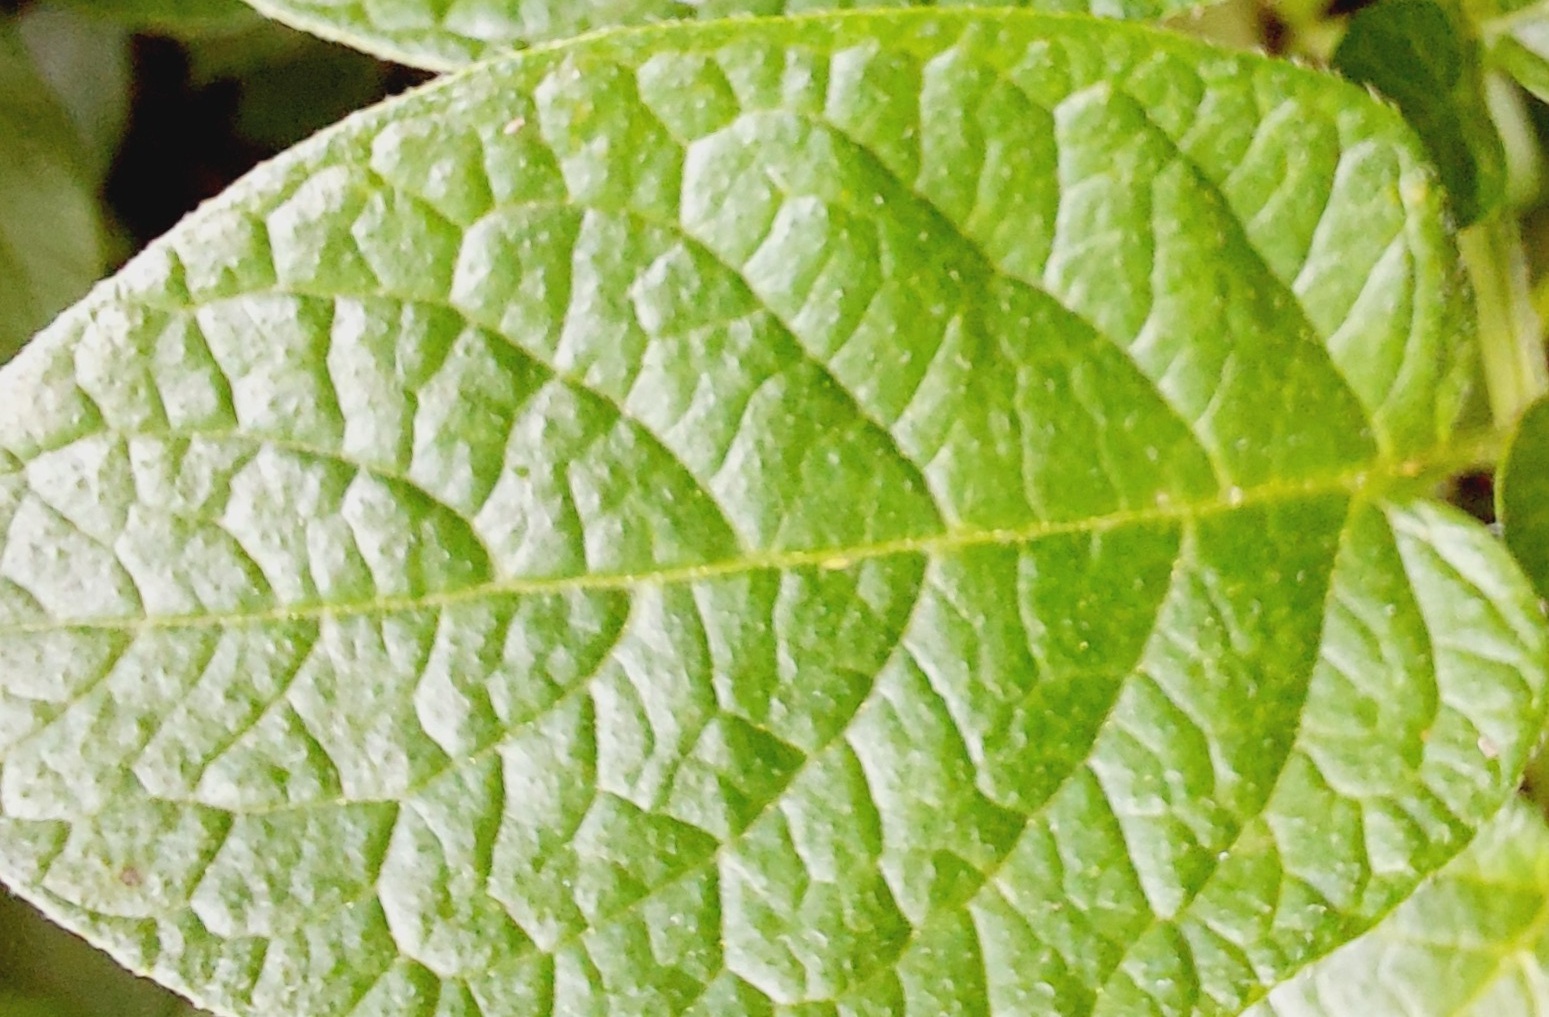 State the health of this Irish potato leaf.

healthy
